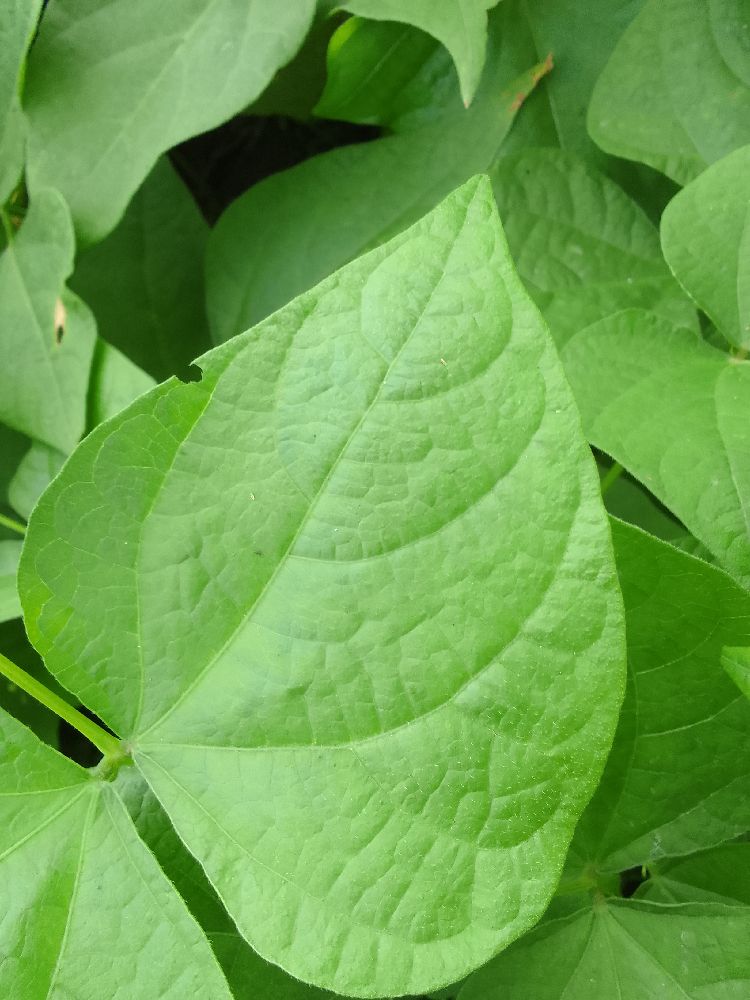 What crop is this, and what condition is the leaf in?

common bean, healthy
